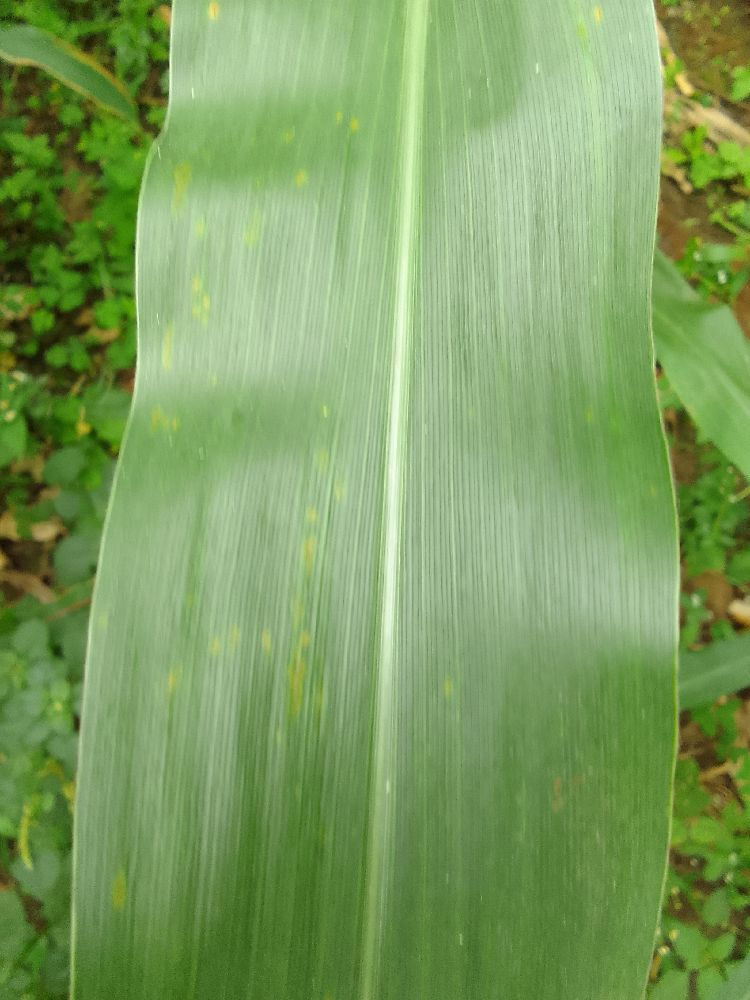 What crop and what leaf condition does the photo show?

maize, healthy
